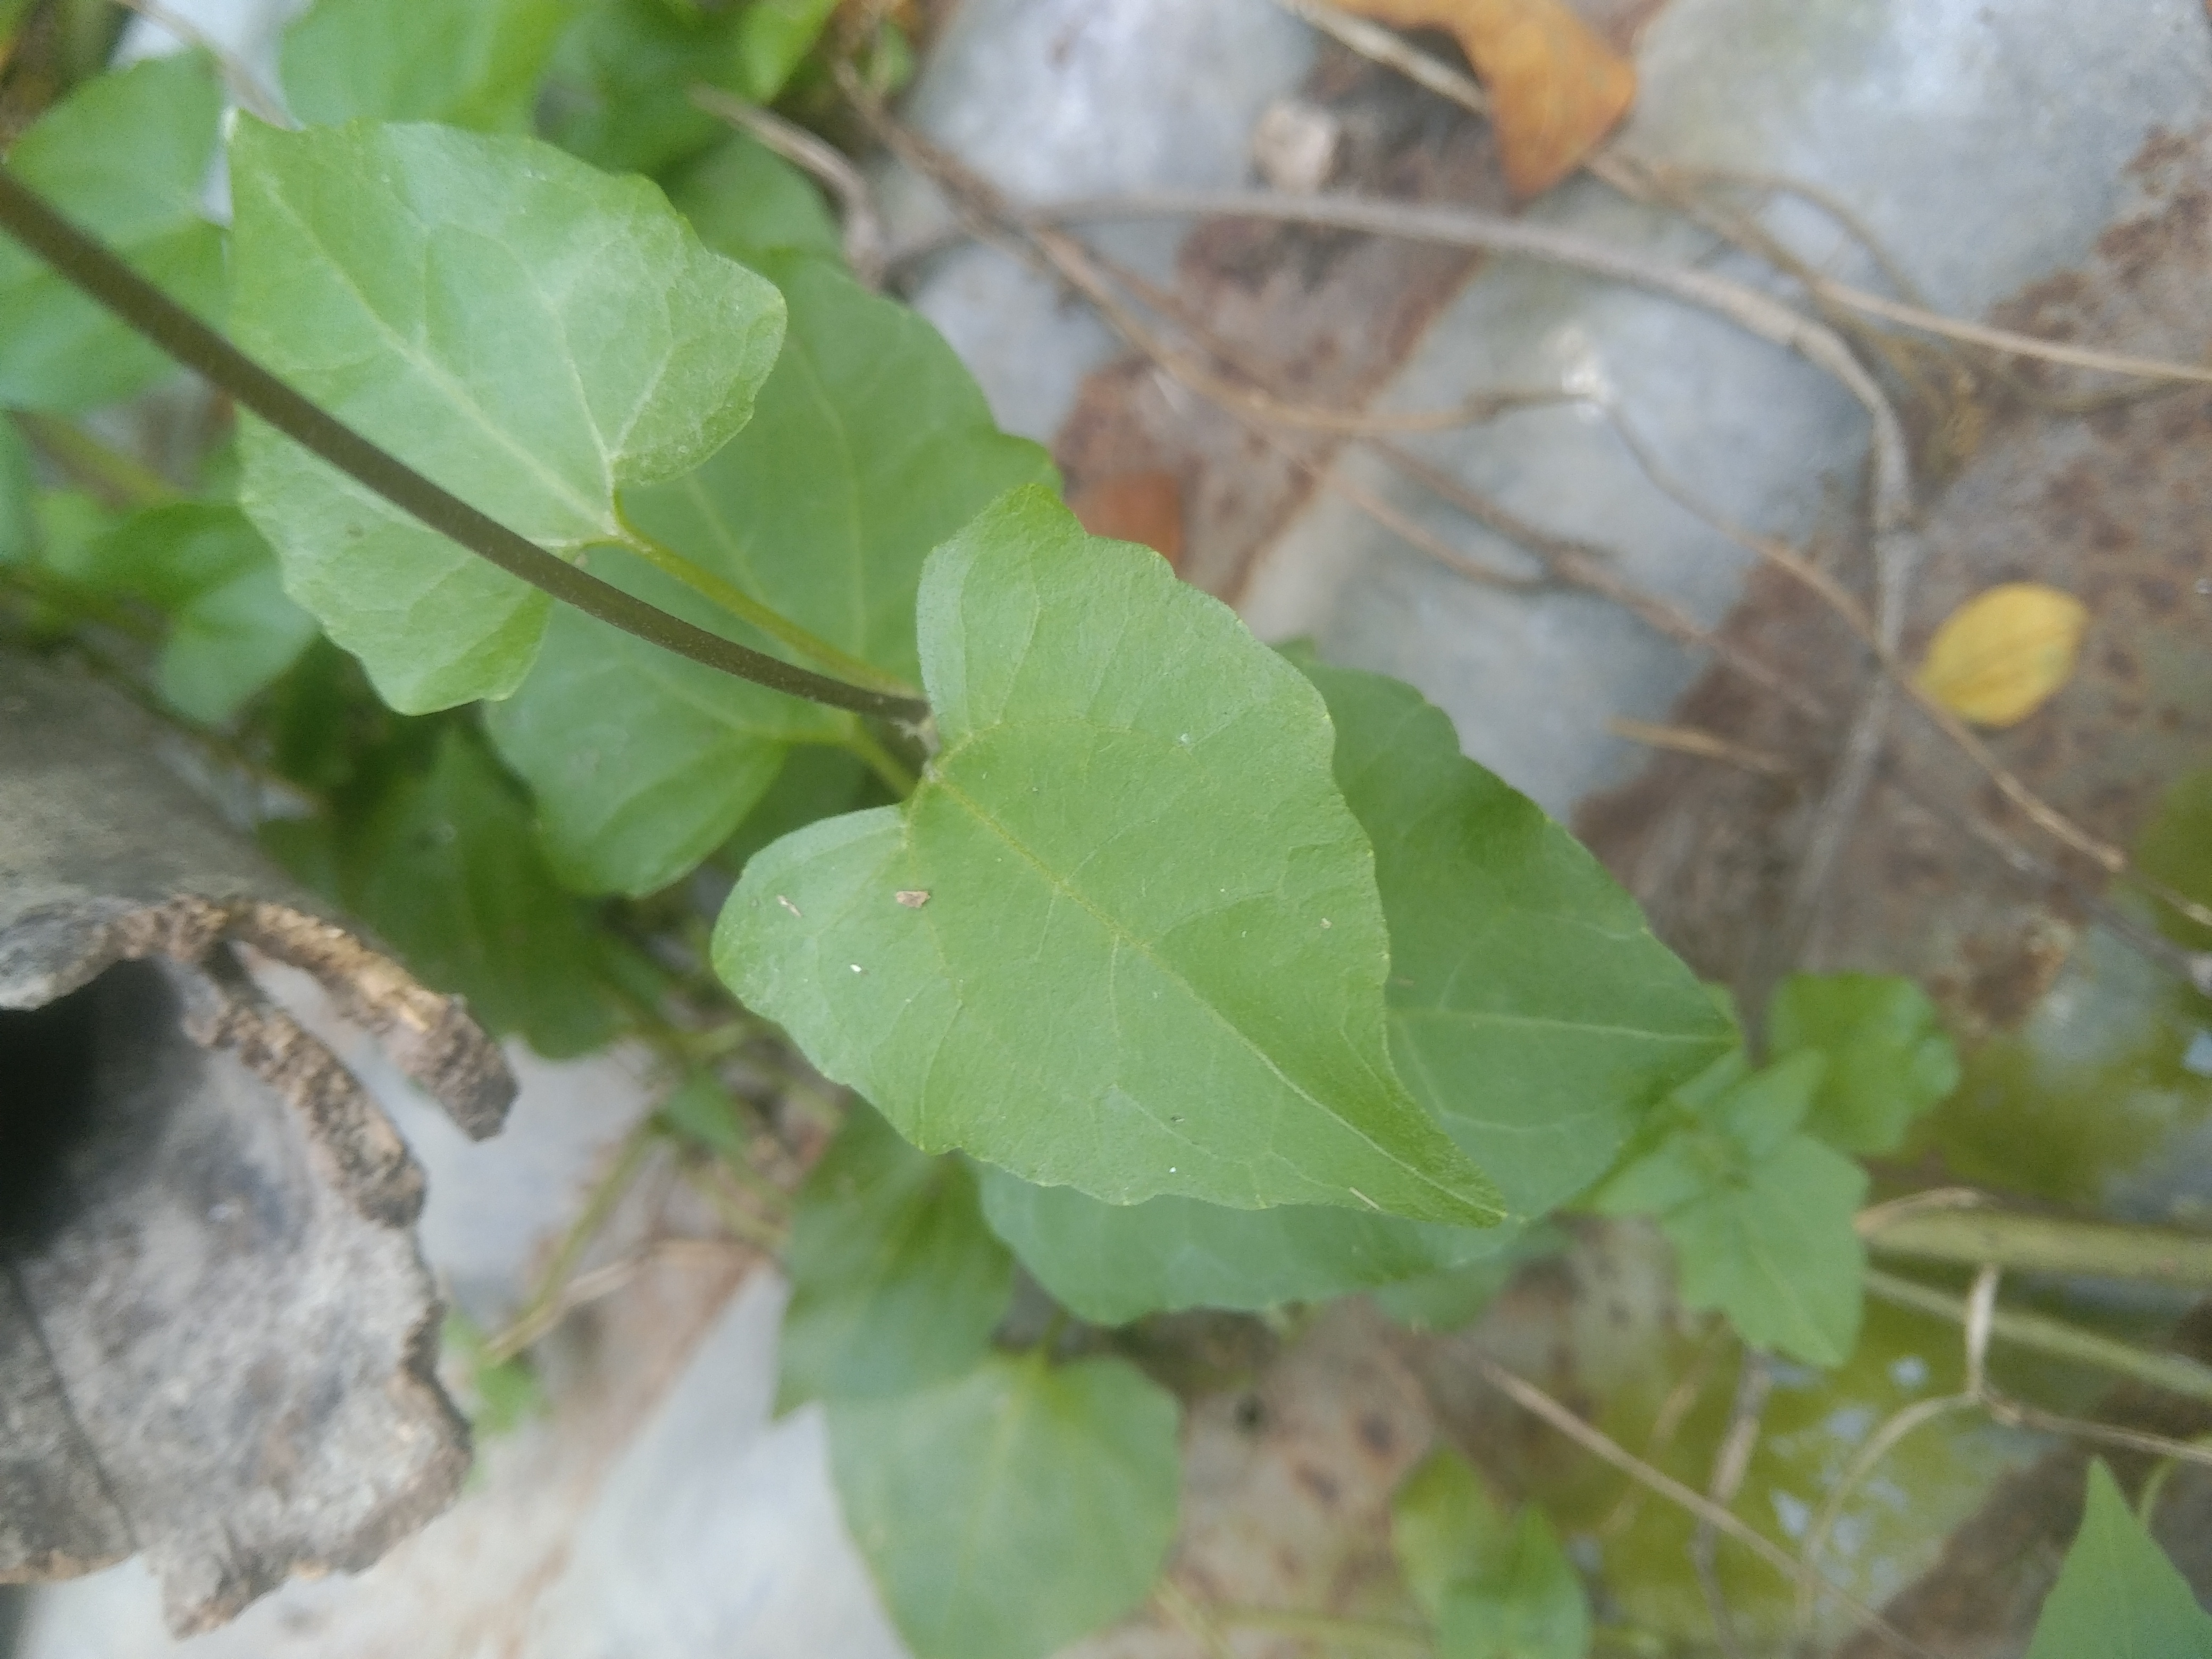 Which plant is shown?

bitter vine
